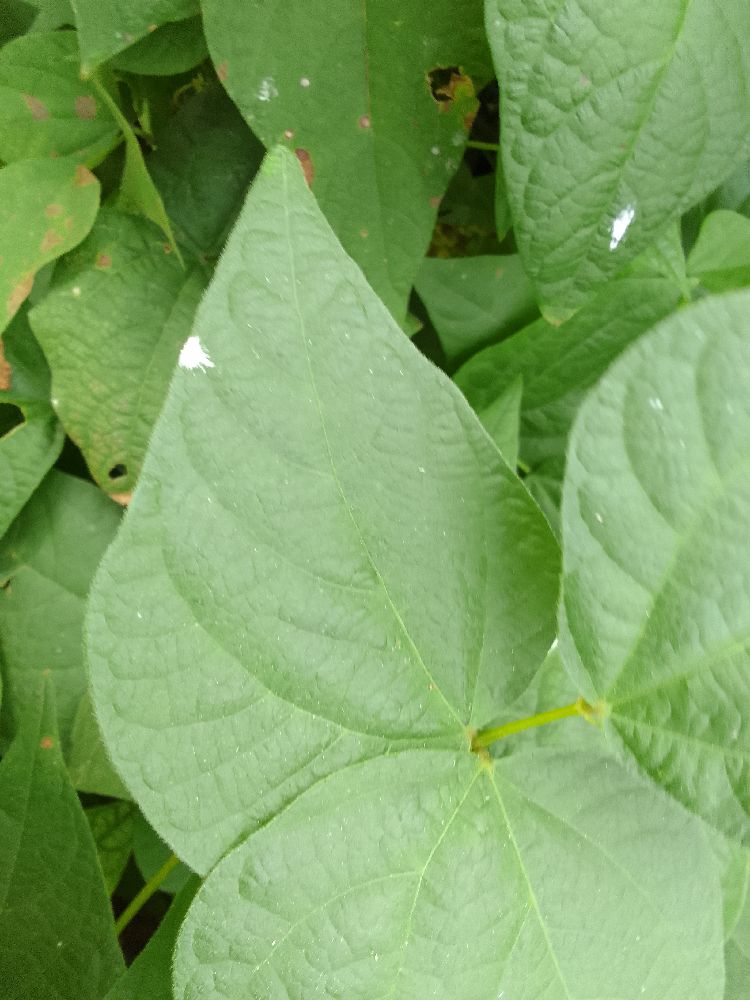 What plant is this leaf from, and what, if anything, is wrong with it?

common bean, healthy
